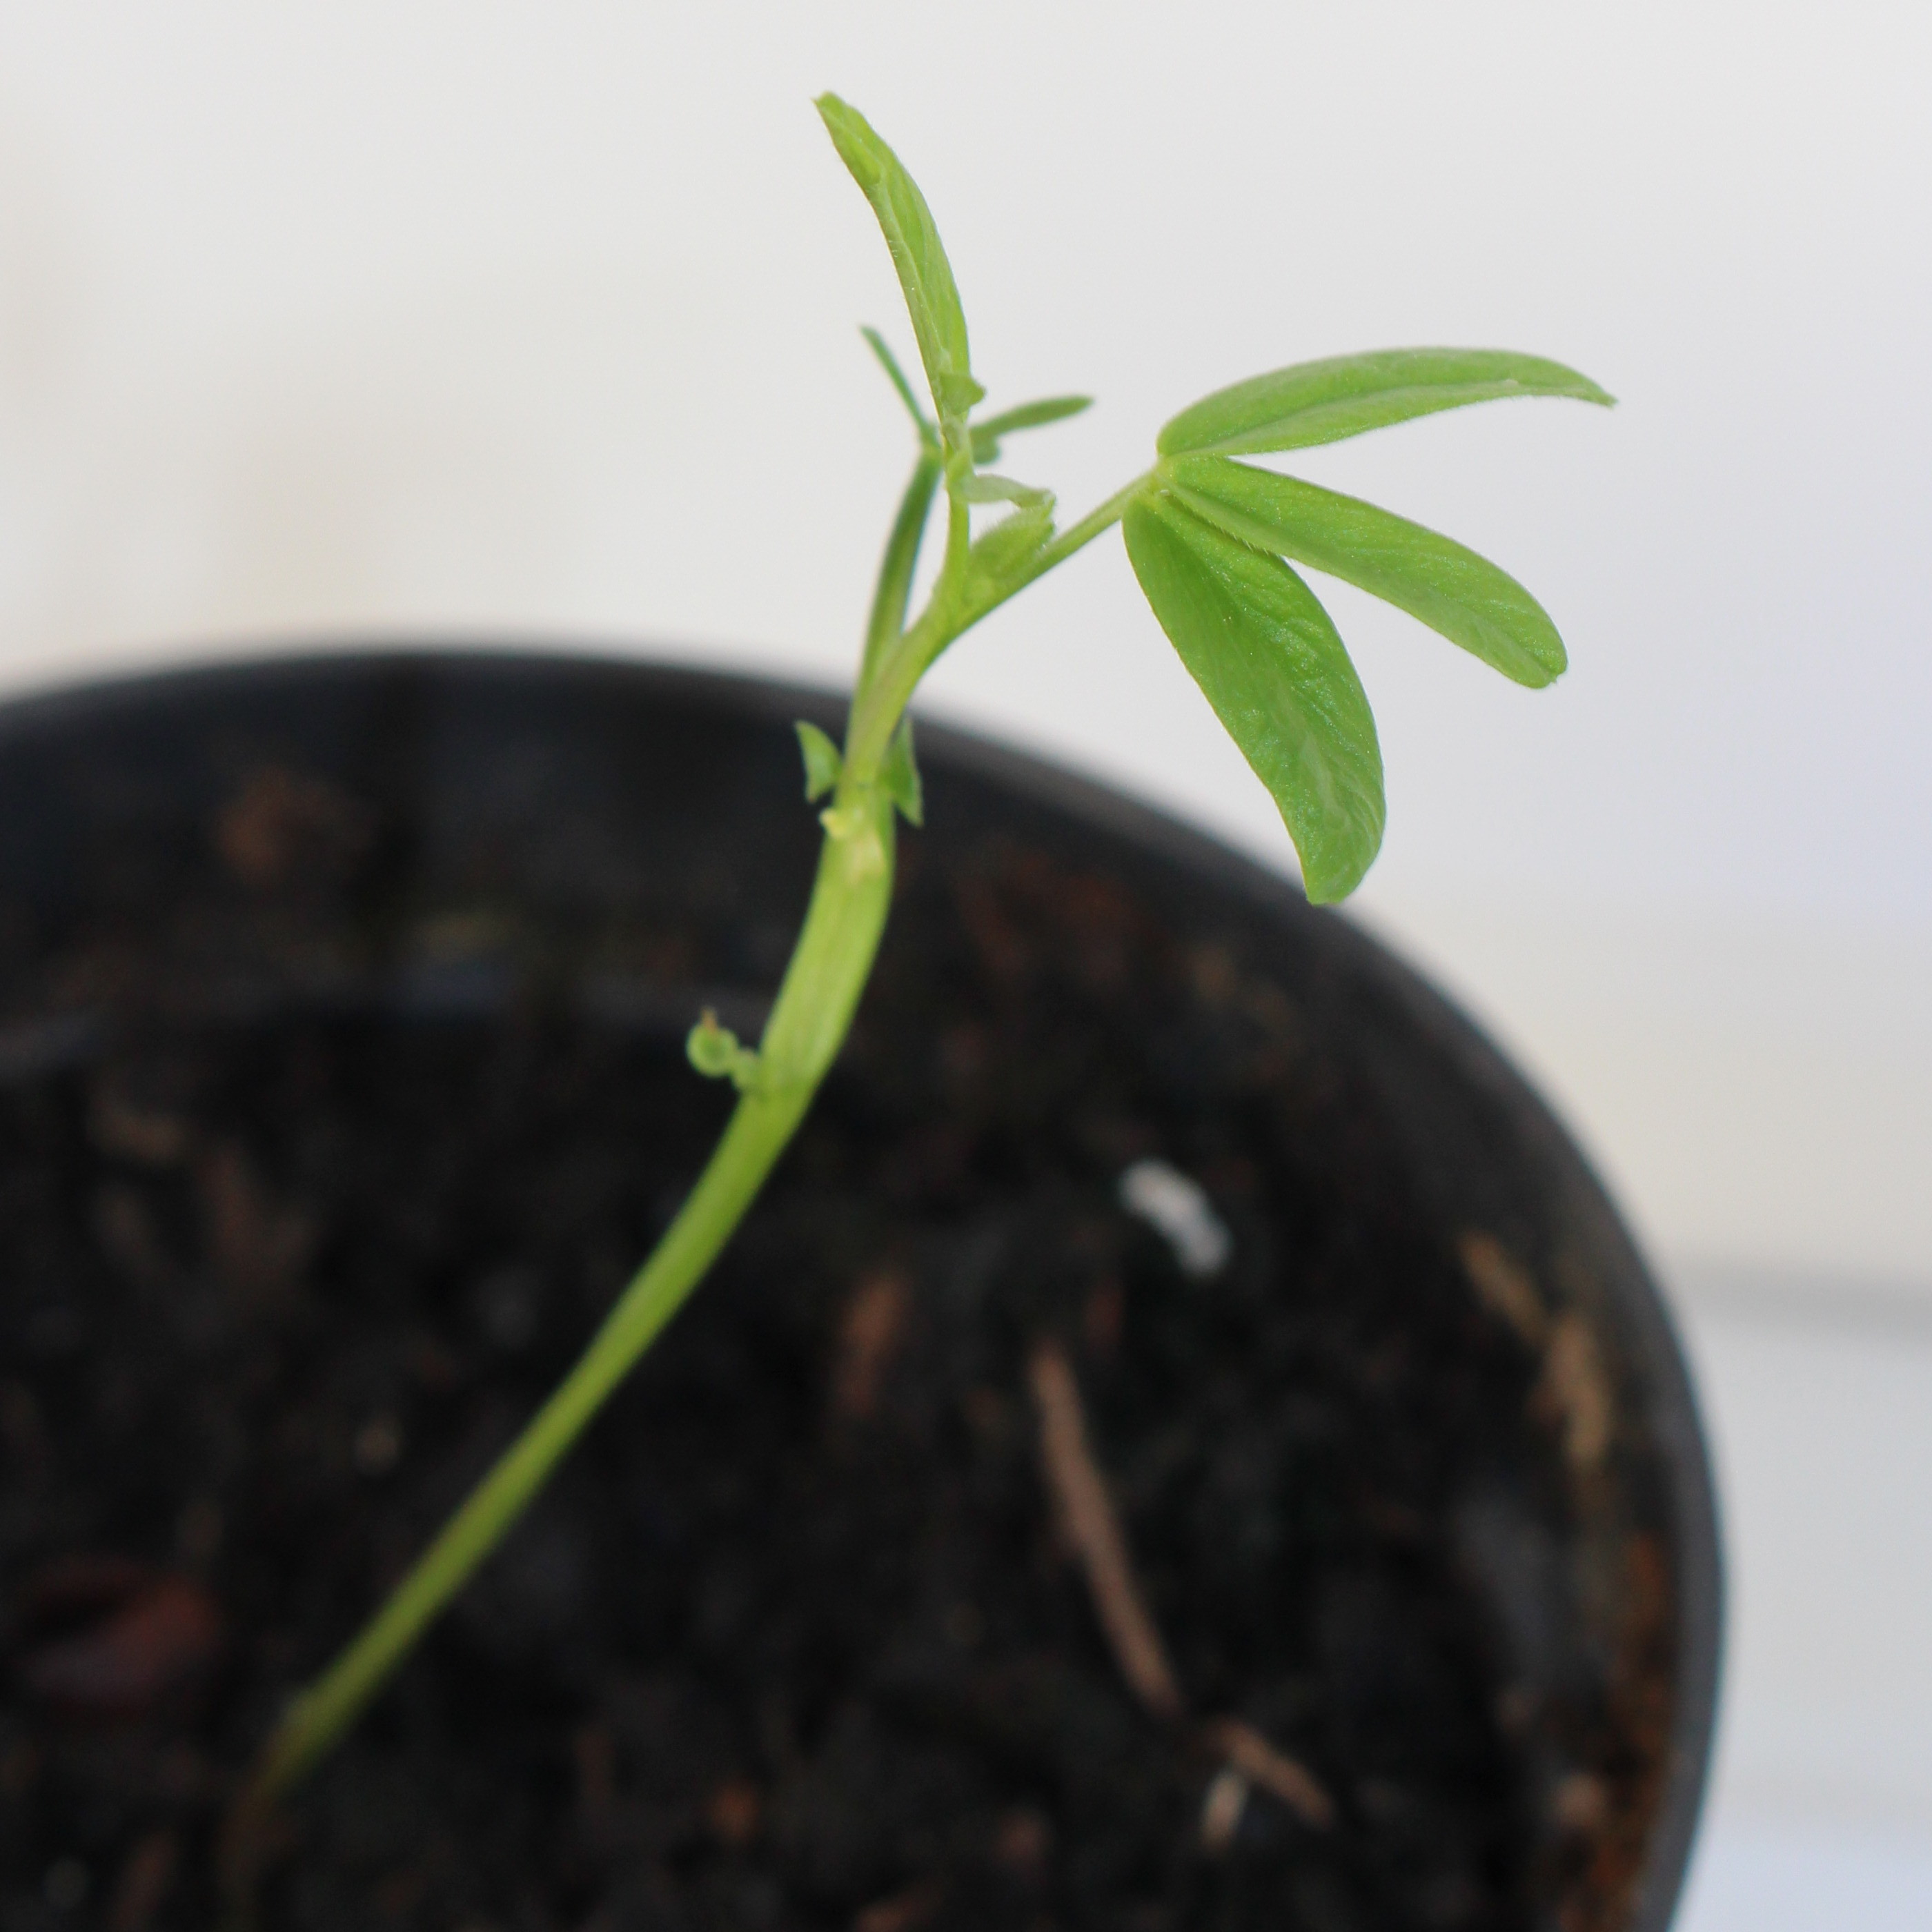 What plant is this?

Vicia sativa
